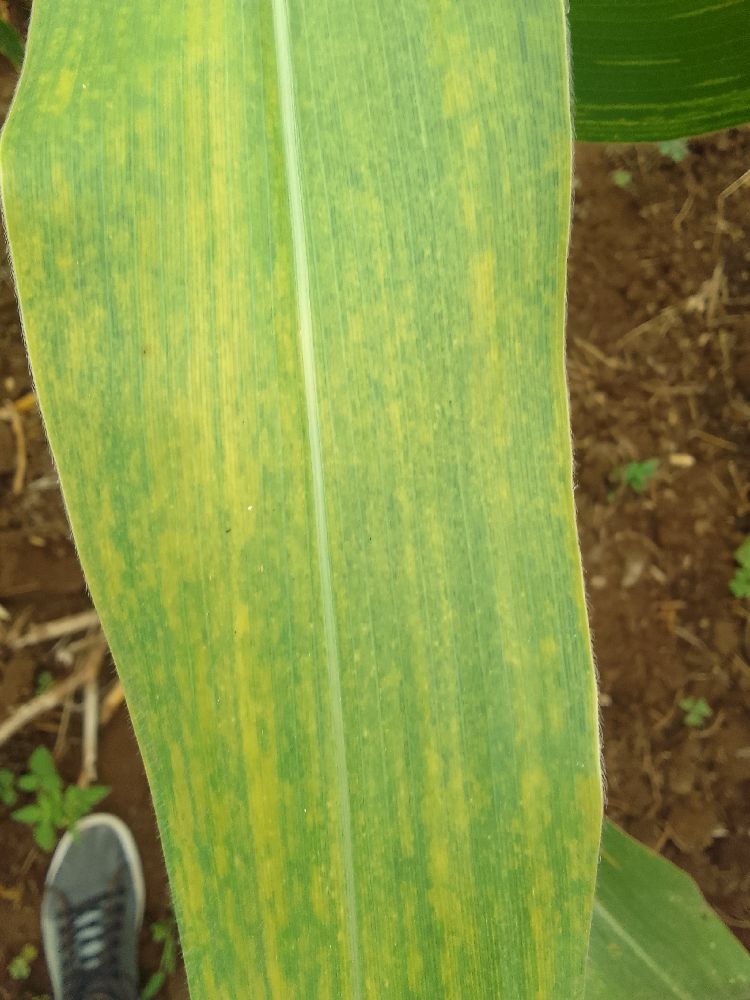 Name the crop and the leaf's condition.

maize, maize lethal necrosis
